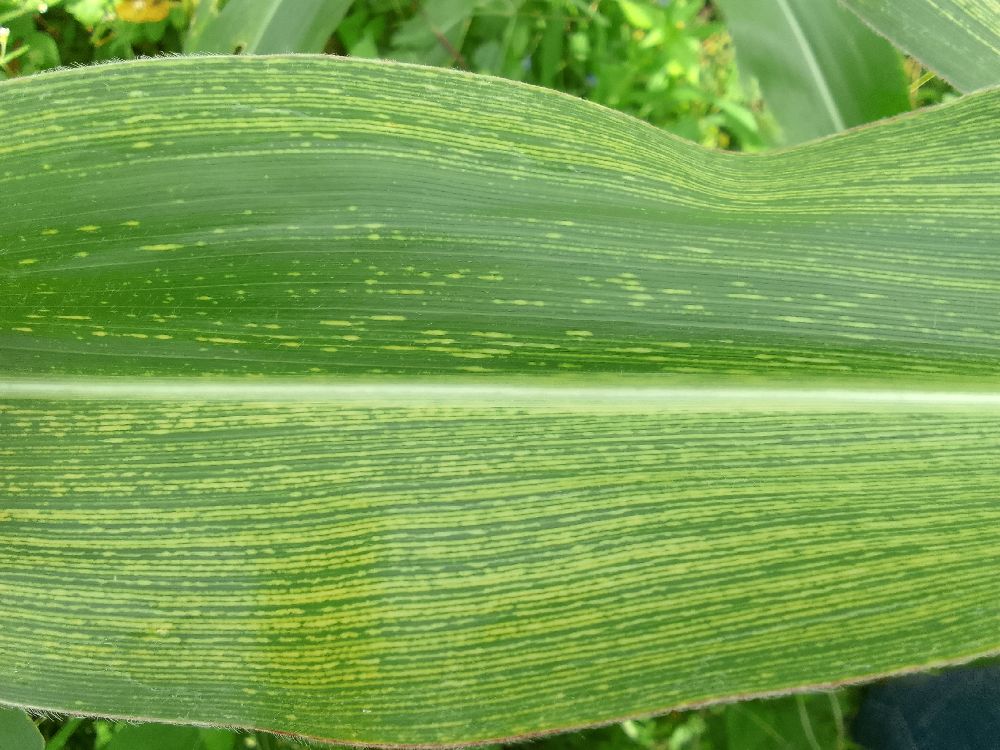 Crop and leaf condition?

maize, maize streak virus
